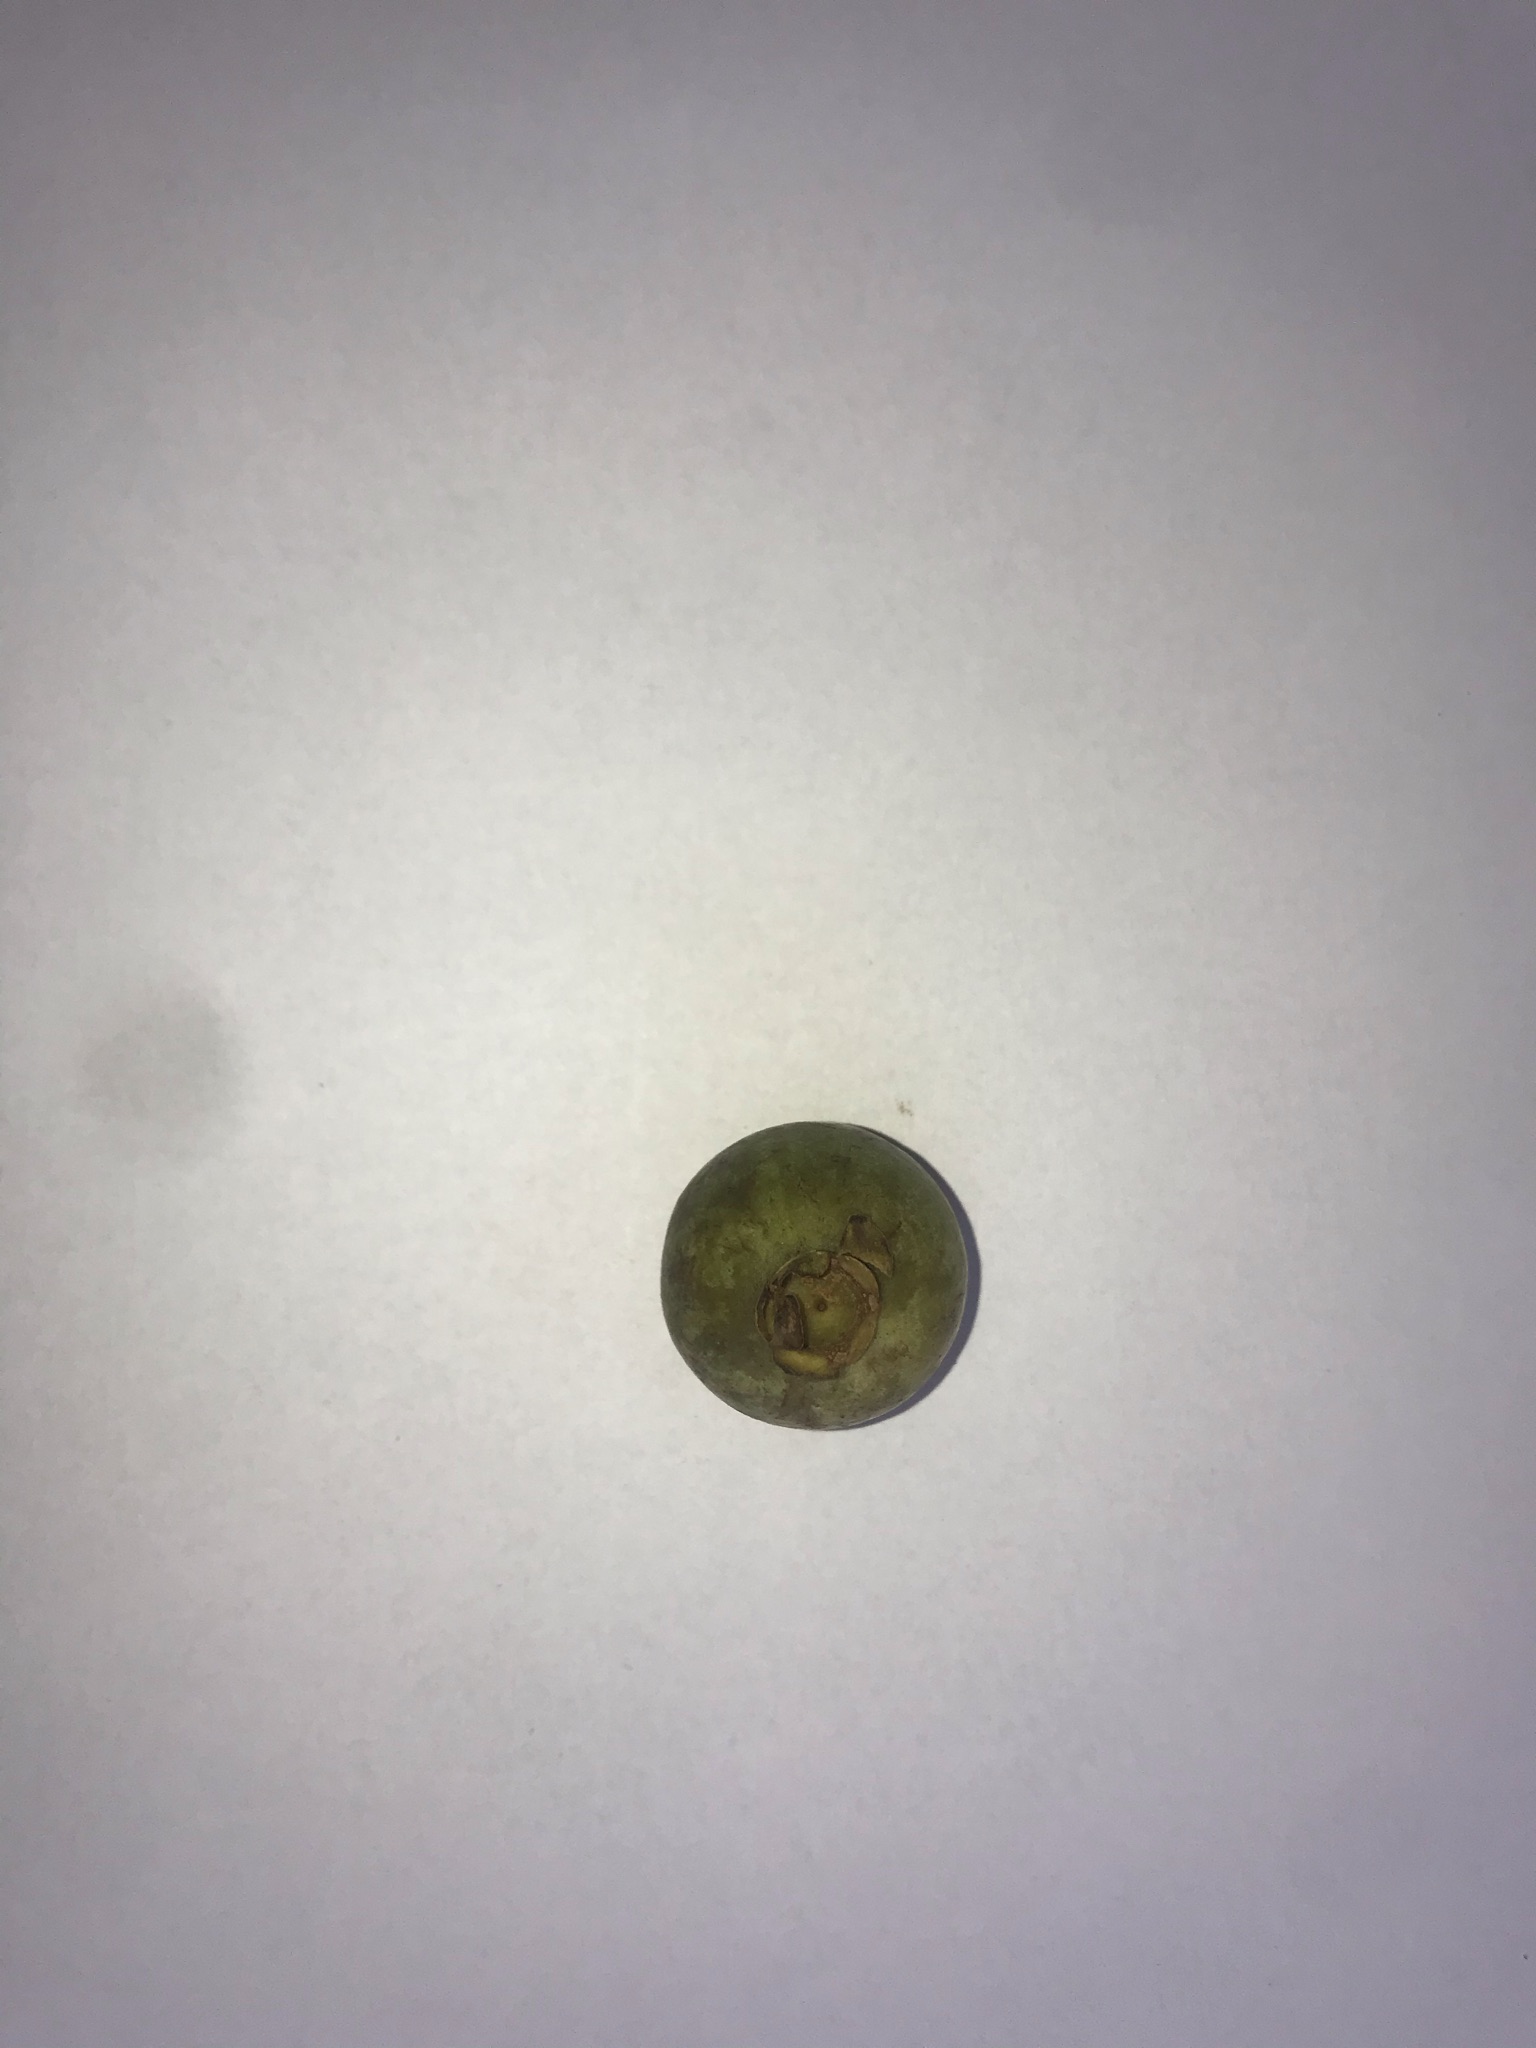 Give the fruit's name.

gabiroba
